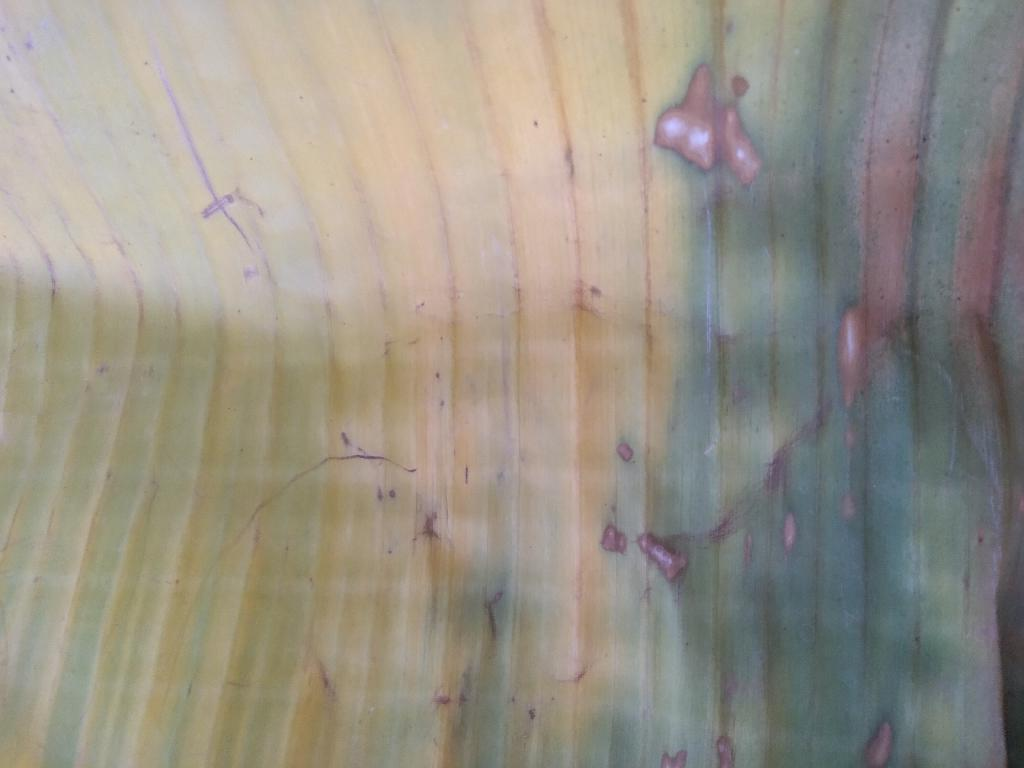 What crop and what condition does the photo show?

banana, fusarium wilt race 1
